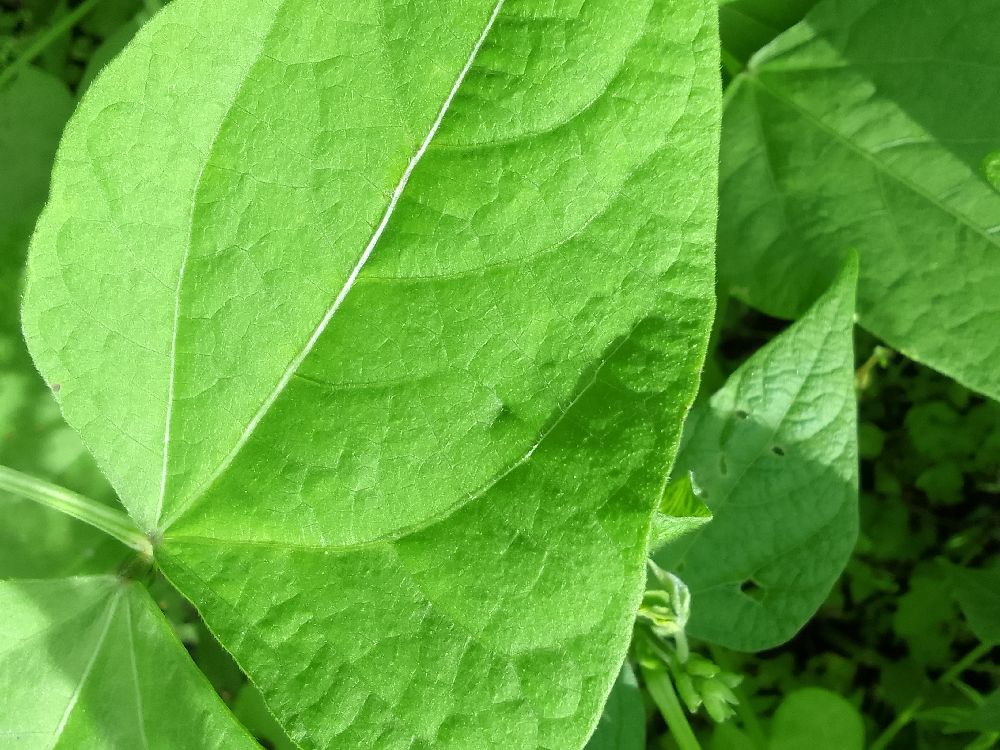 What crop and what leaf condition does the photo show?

common bean, healthy
